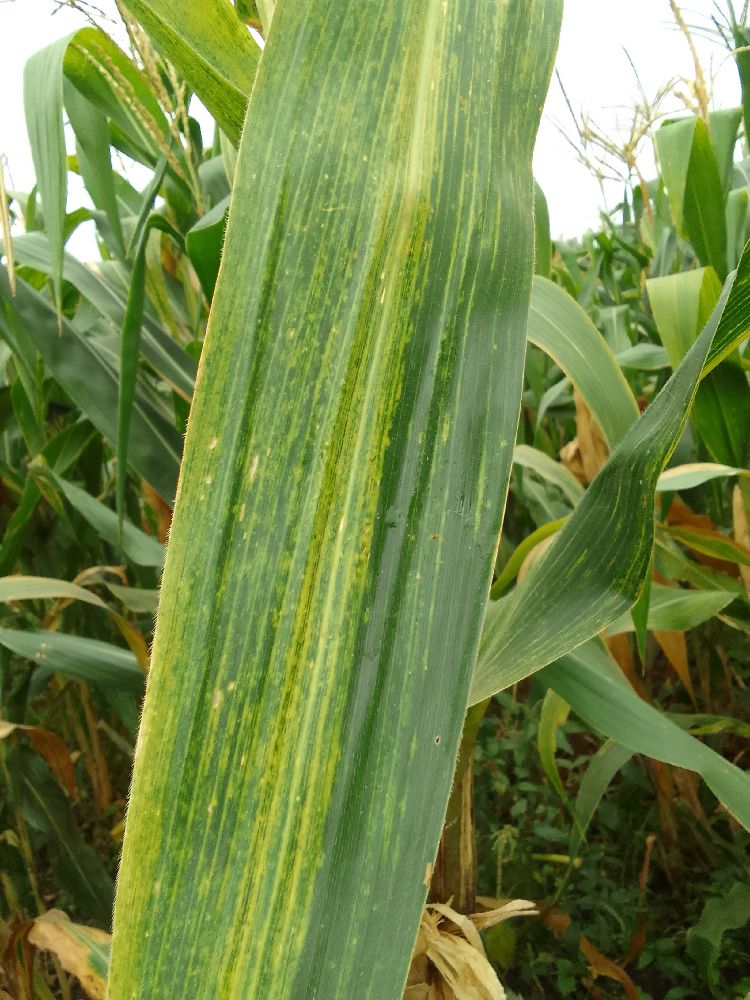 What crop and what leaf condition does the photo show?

maize, maize lethal necrosis
